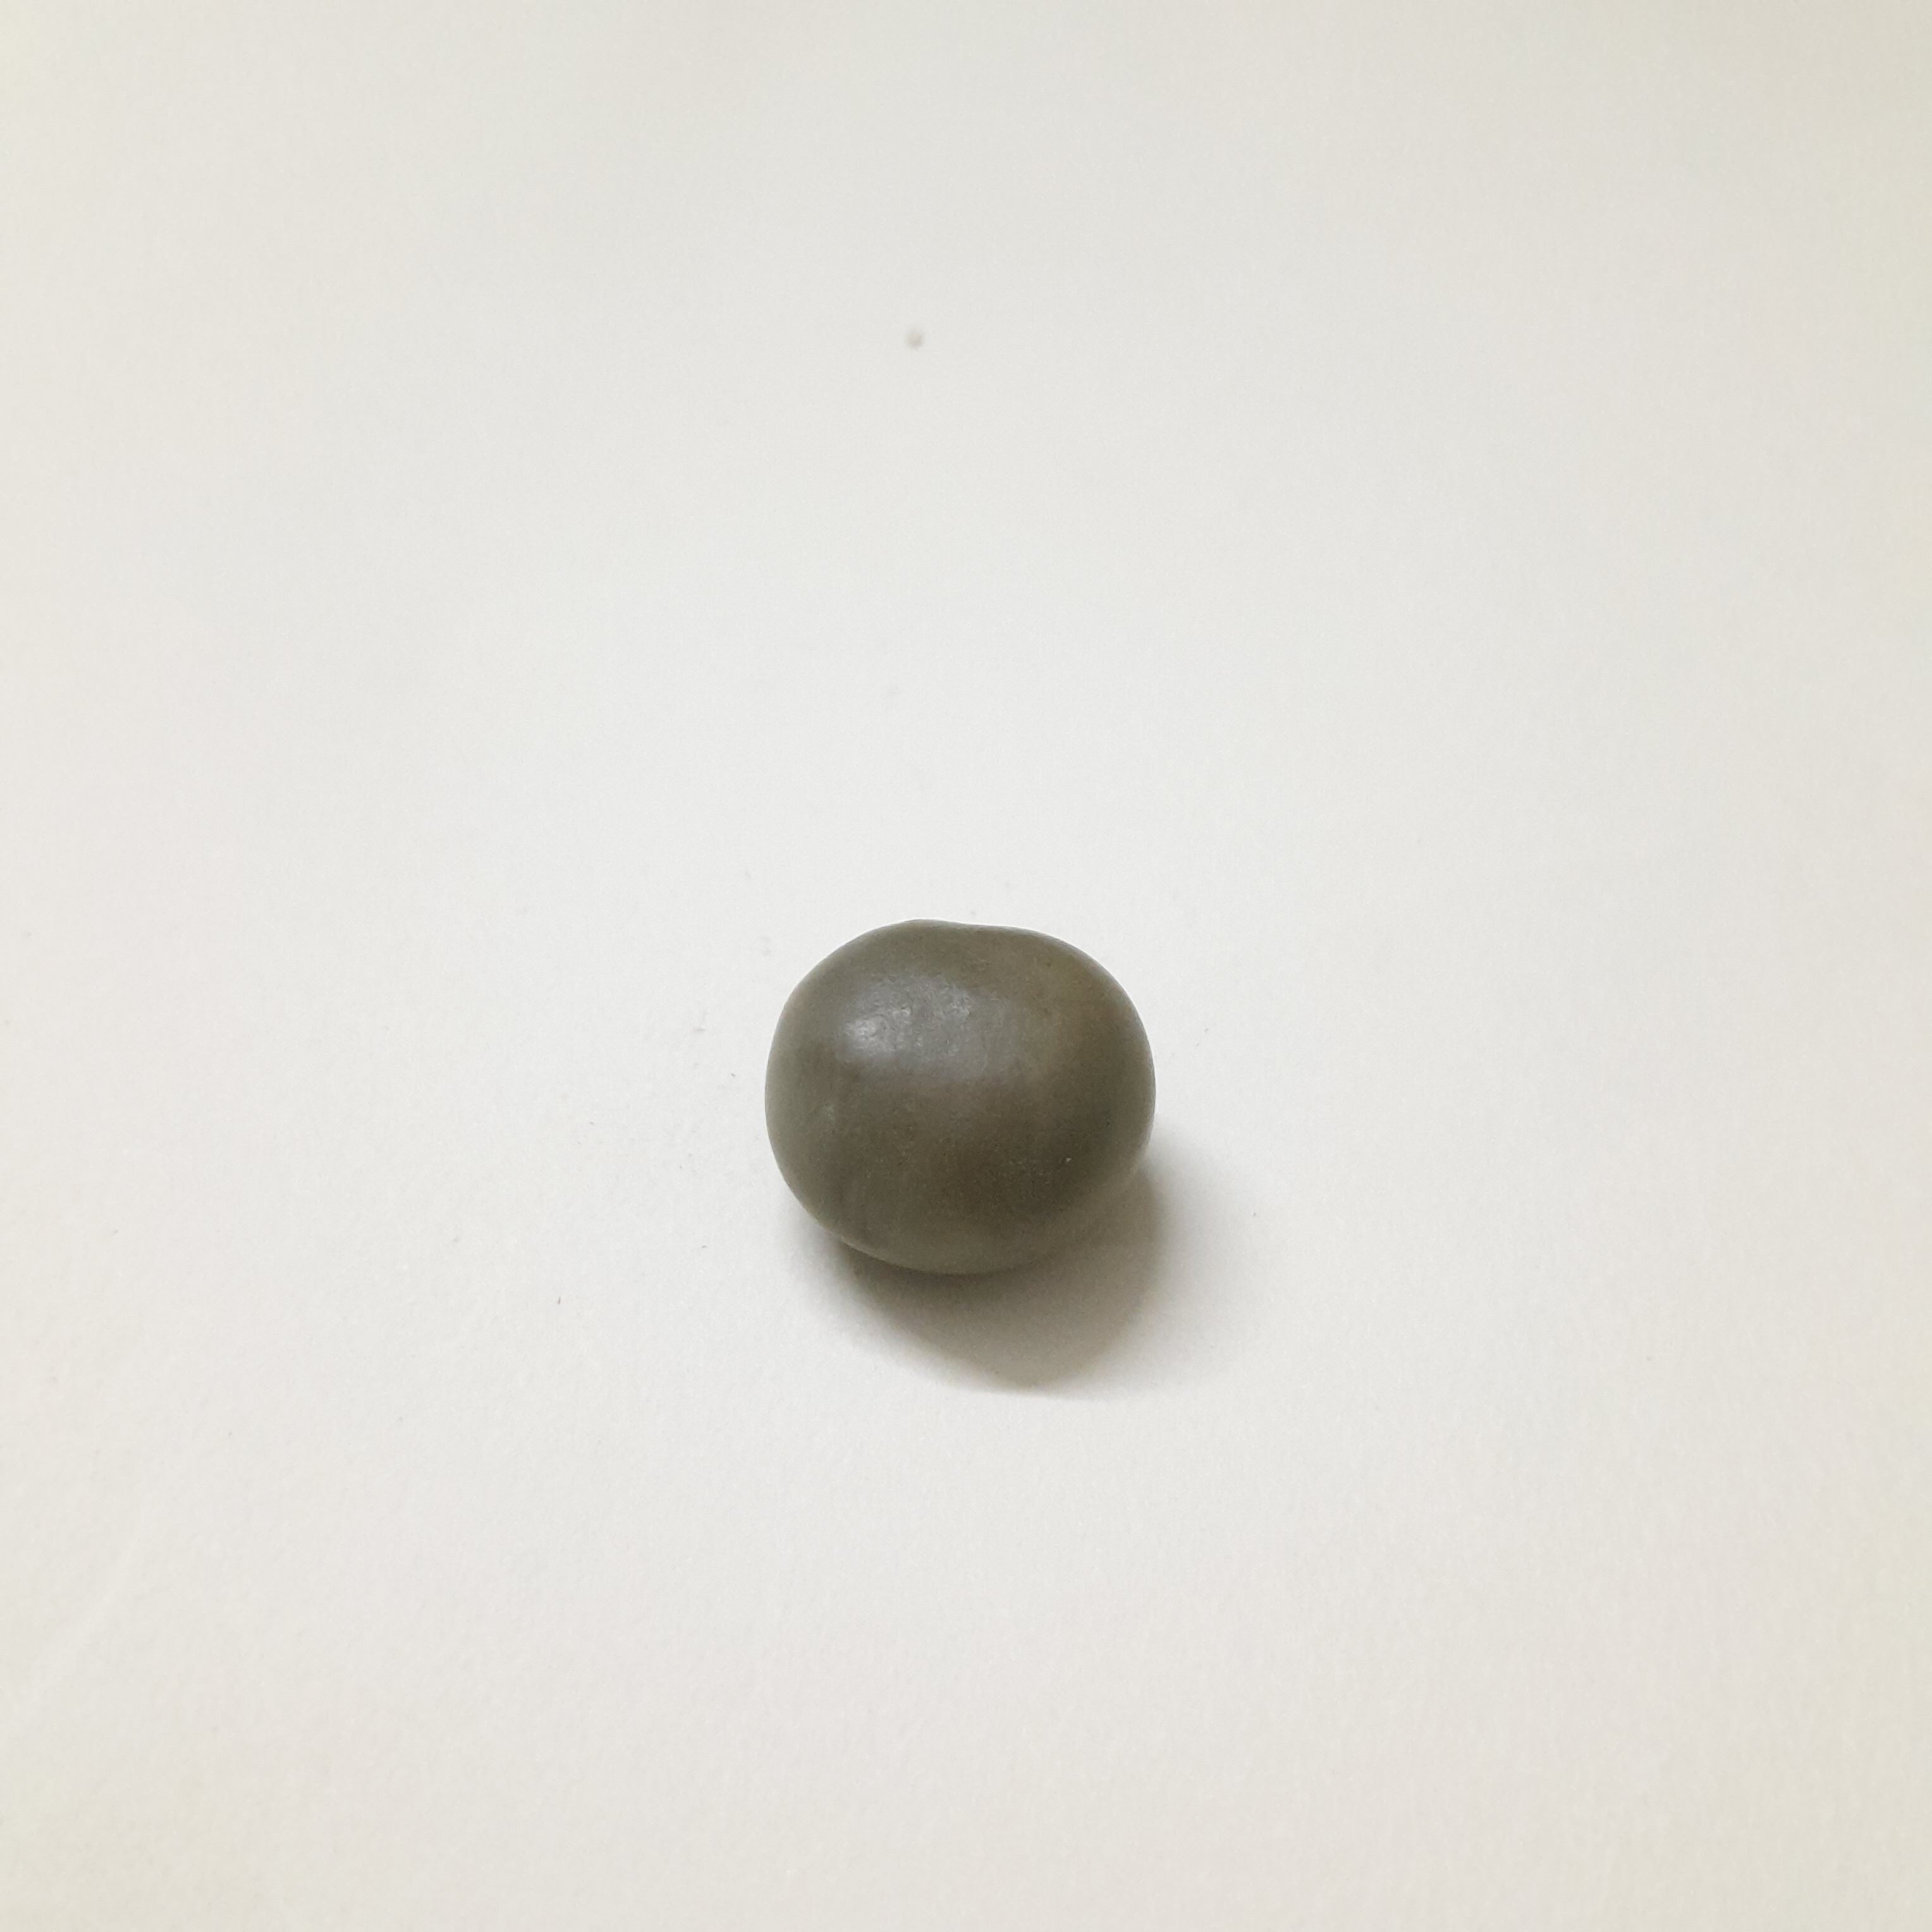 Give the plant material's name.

sagargota
